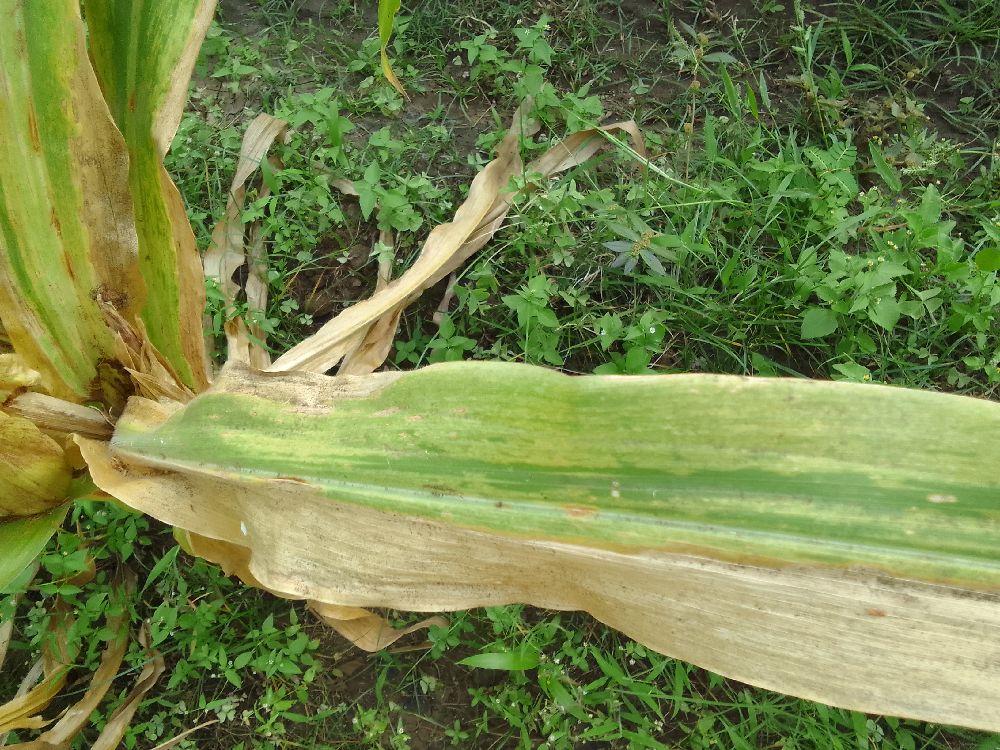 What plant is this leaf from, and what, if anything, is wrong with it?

maize, maize lethal necrosis
